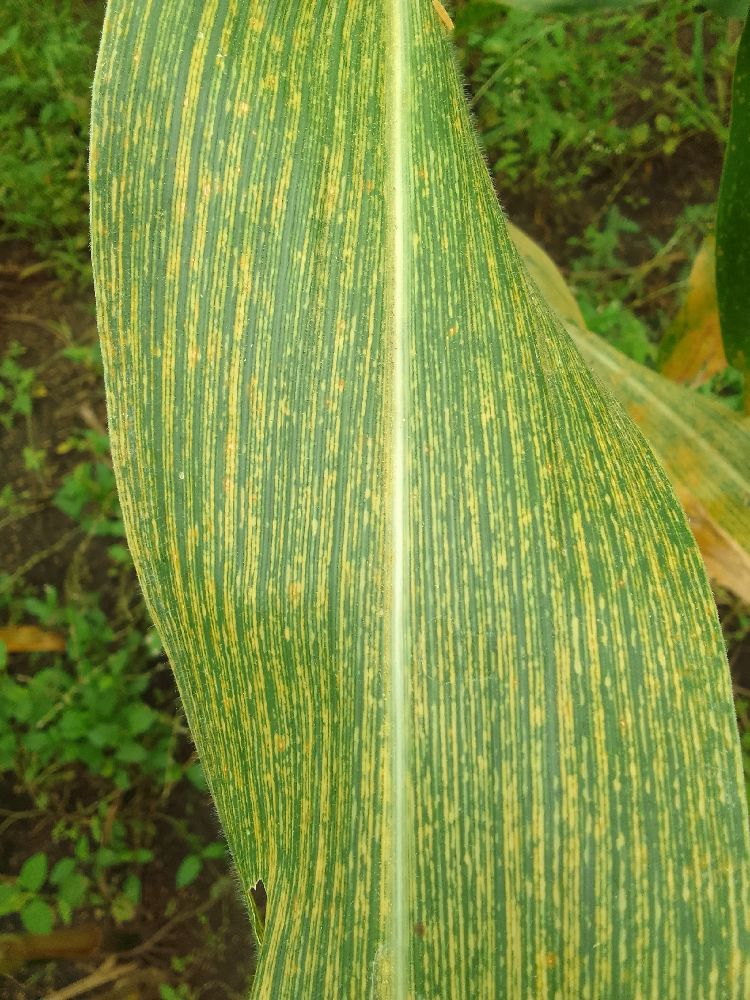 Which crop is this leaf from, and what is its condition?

maize, maize streak virus
